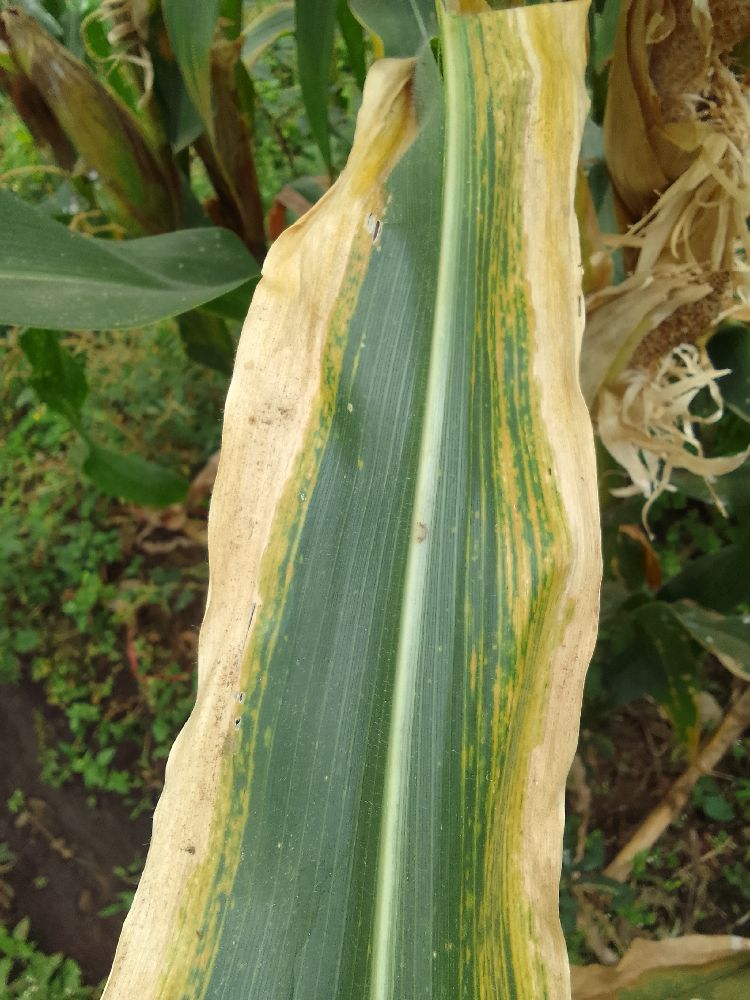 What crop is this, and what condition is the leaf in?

maize, maize lethal necrosis
